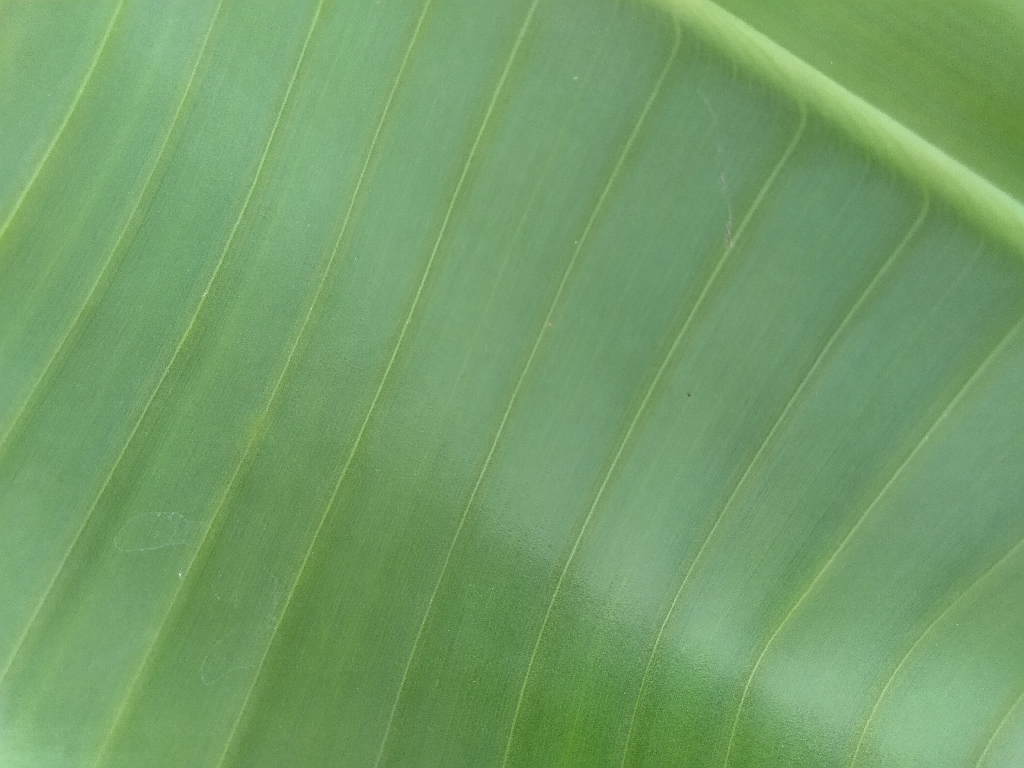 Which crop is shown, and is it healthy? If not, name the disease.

banana, healthy
